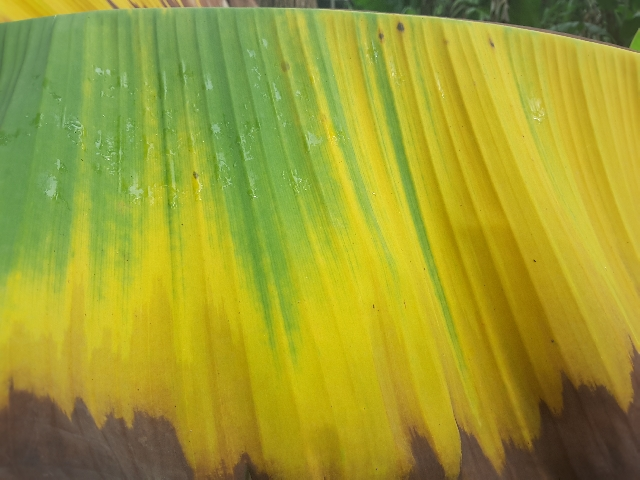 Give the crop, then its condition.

banana, fusarium wilt race 1
